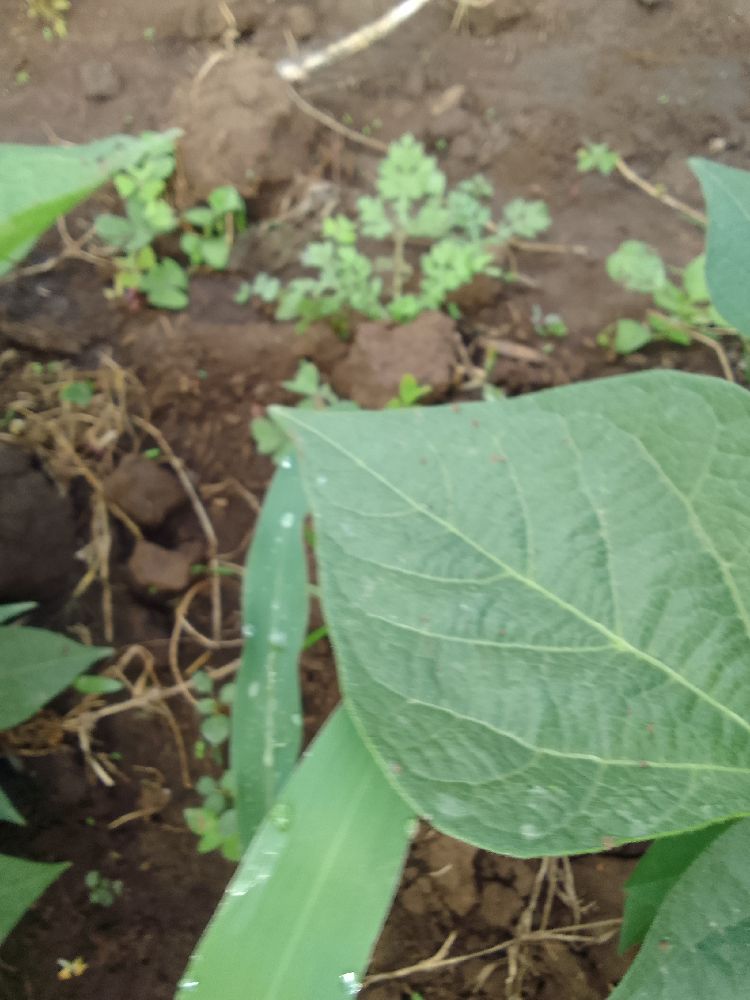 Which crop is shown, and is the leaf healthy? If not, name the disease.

common bean, healthy
